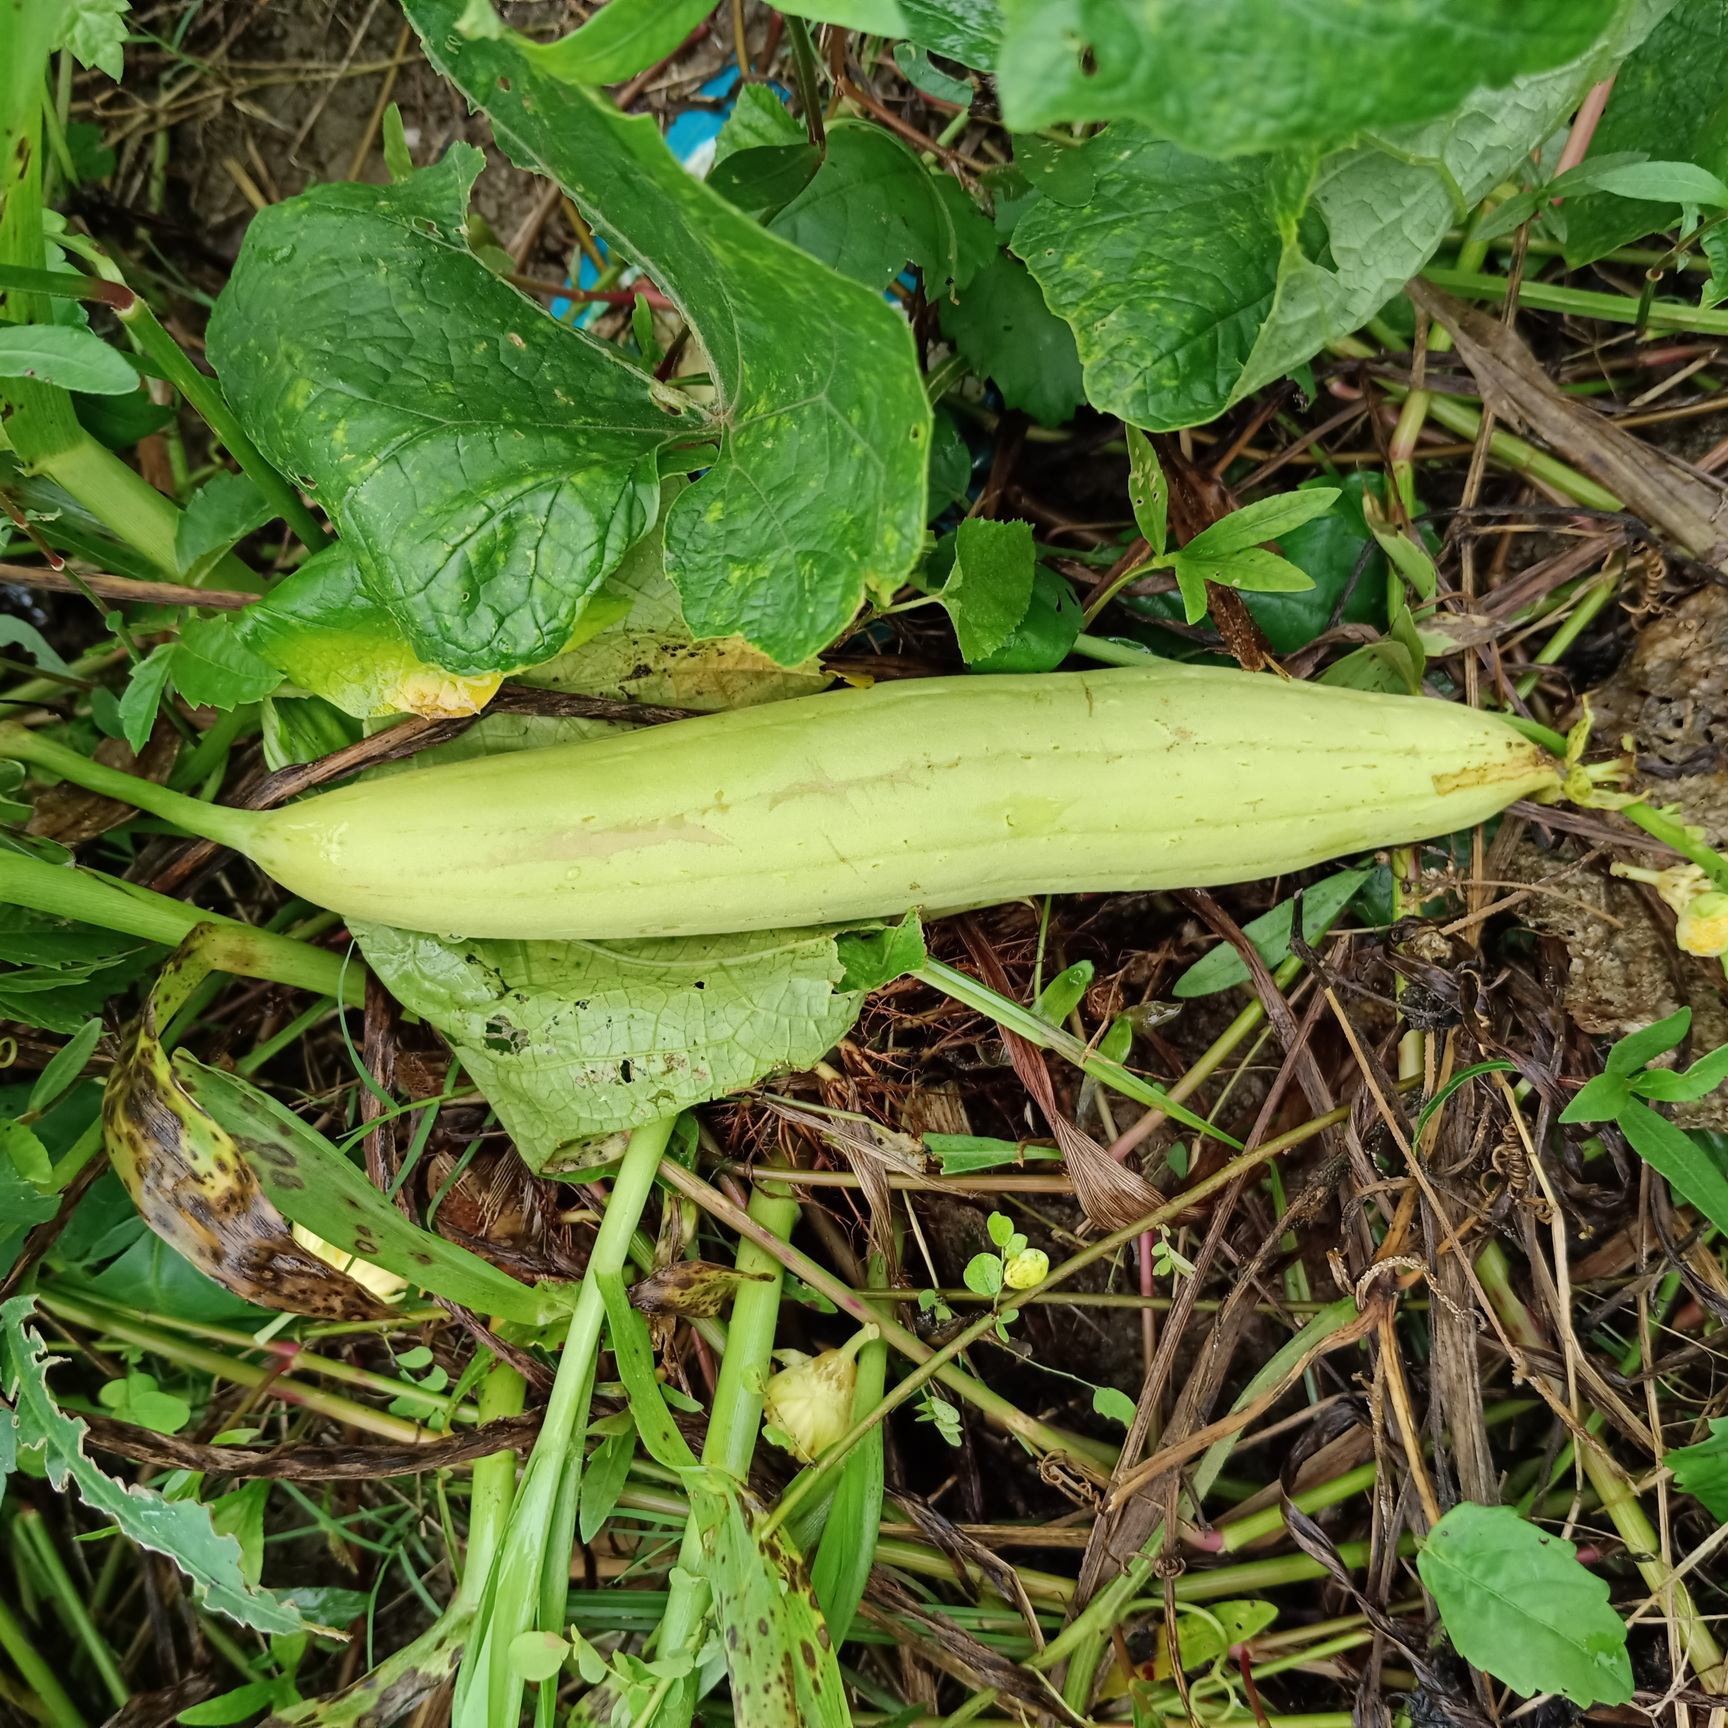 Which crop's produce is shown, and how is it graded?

luffa, fresh
